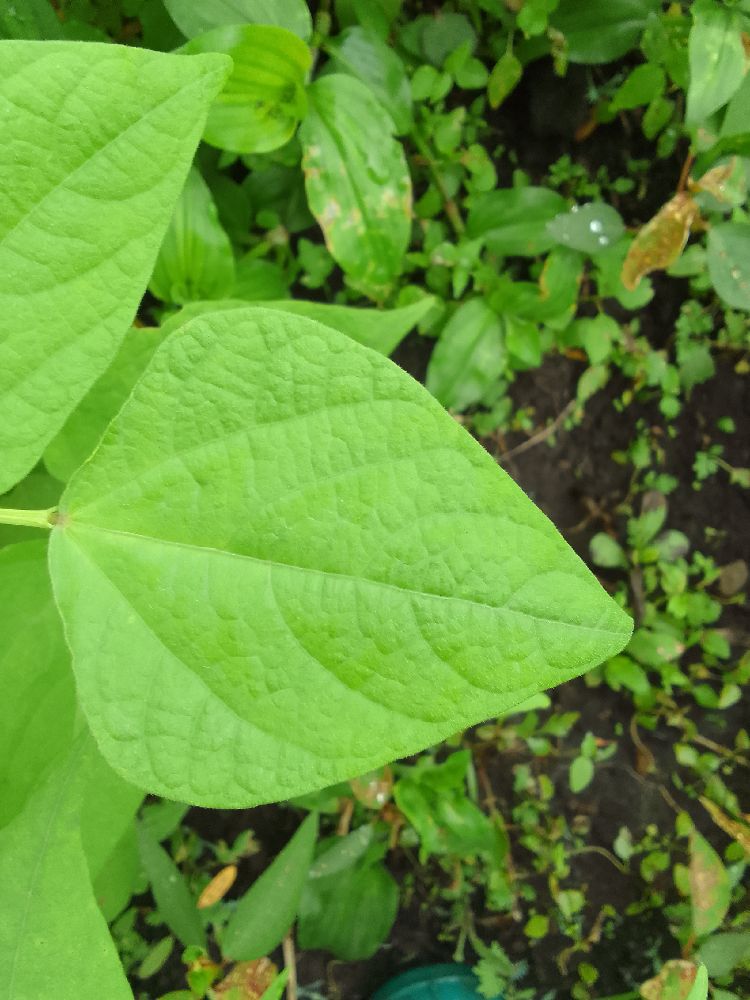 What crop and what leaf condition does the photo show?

common bean, healthy
